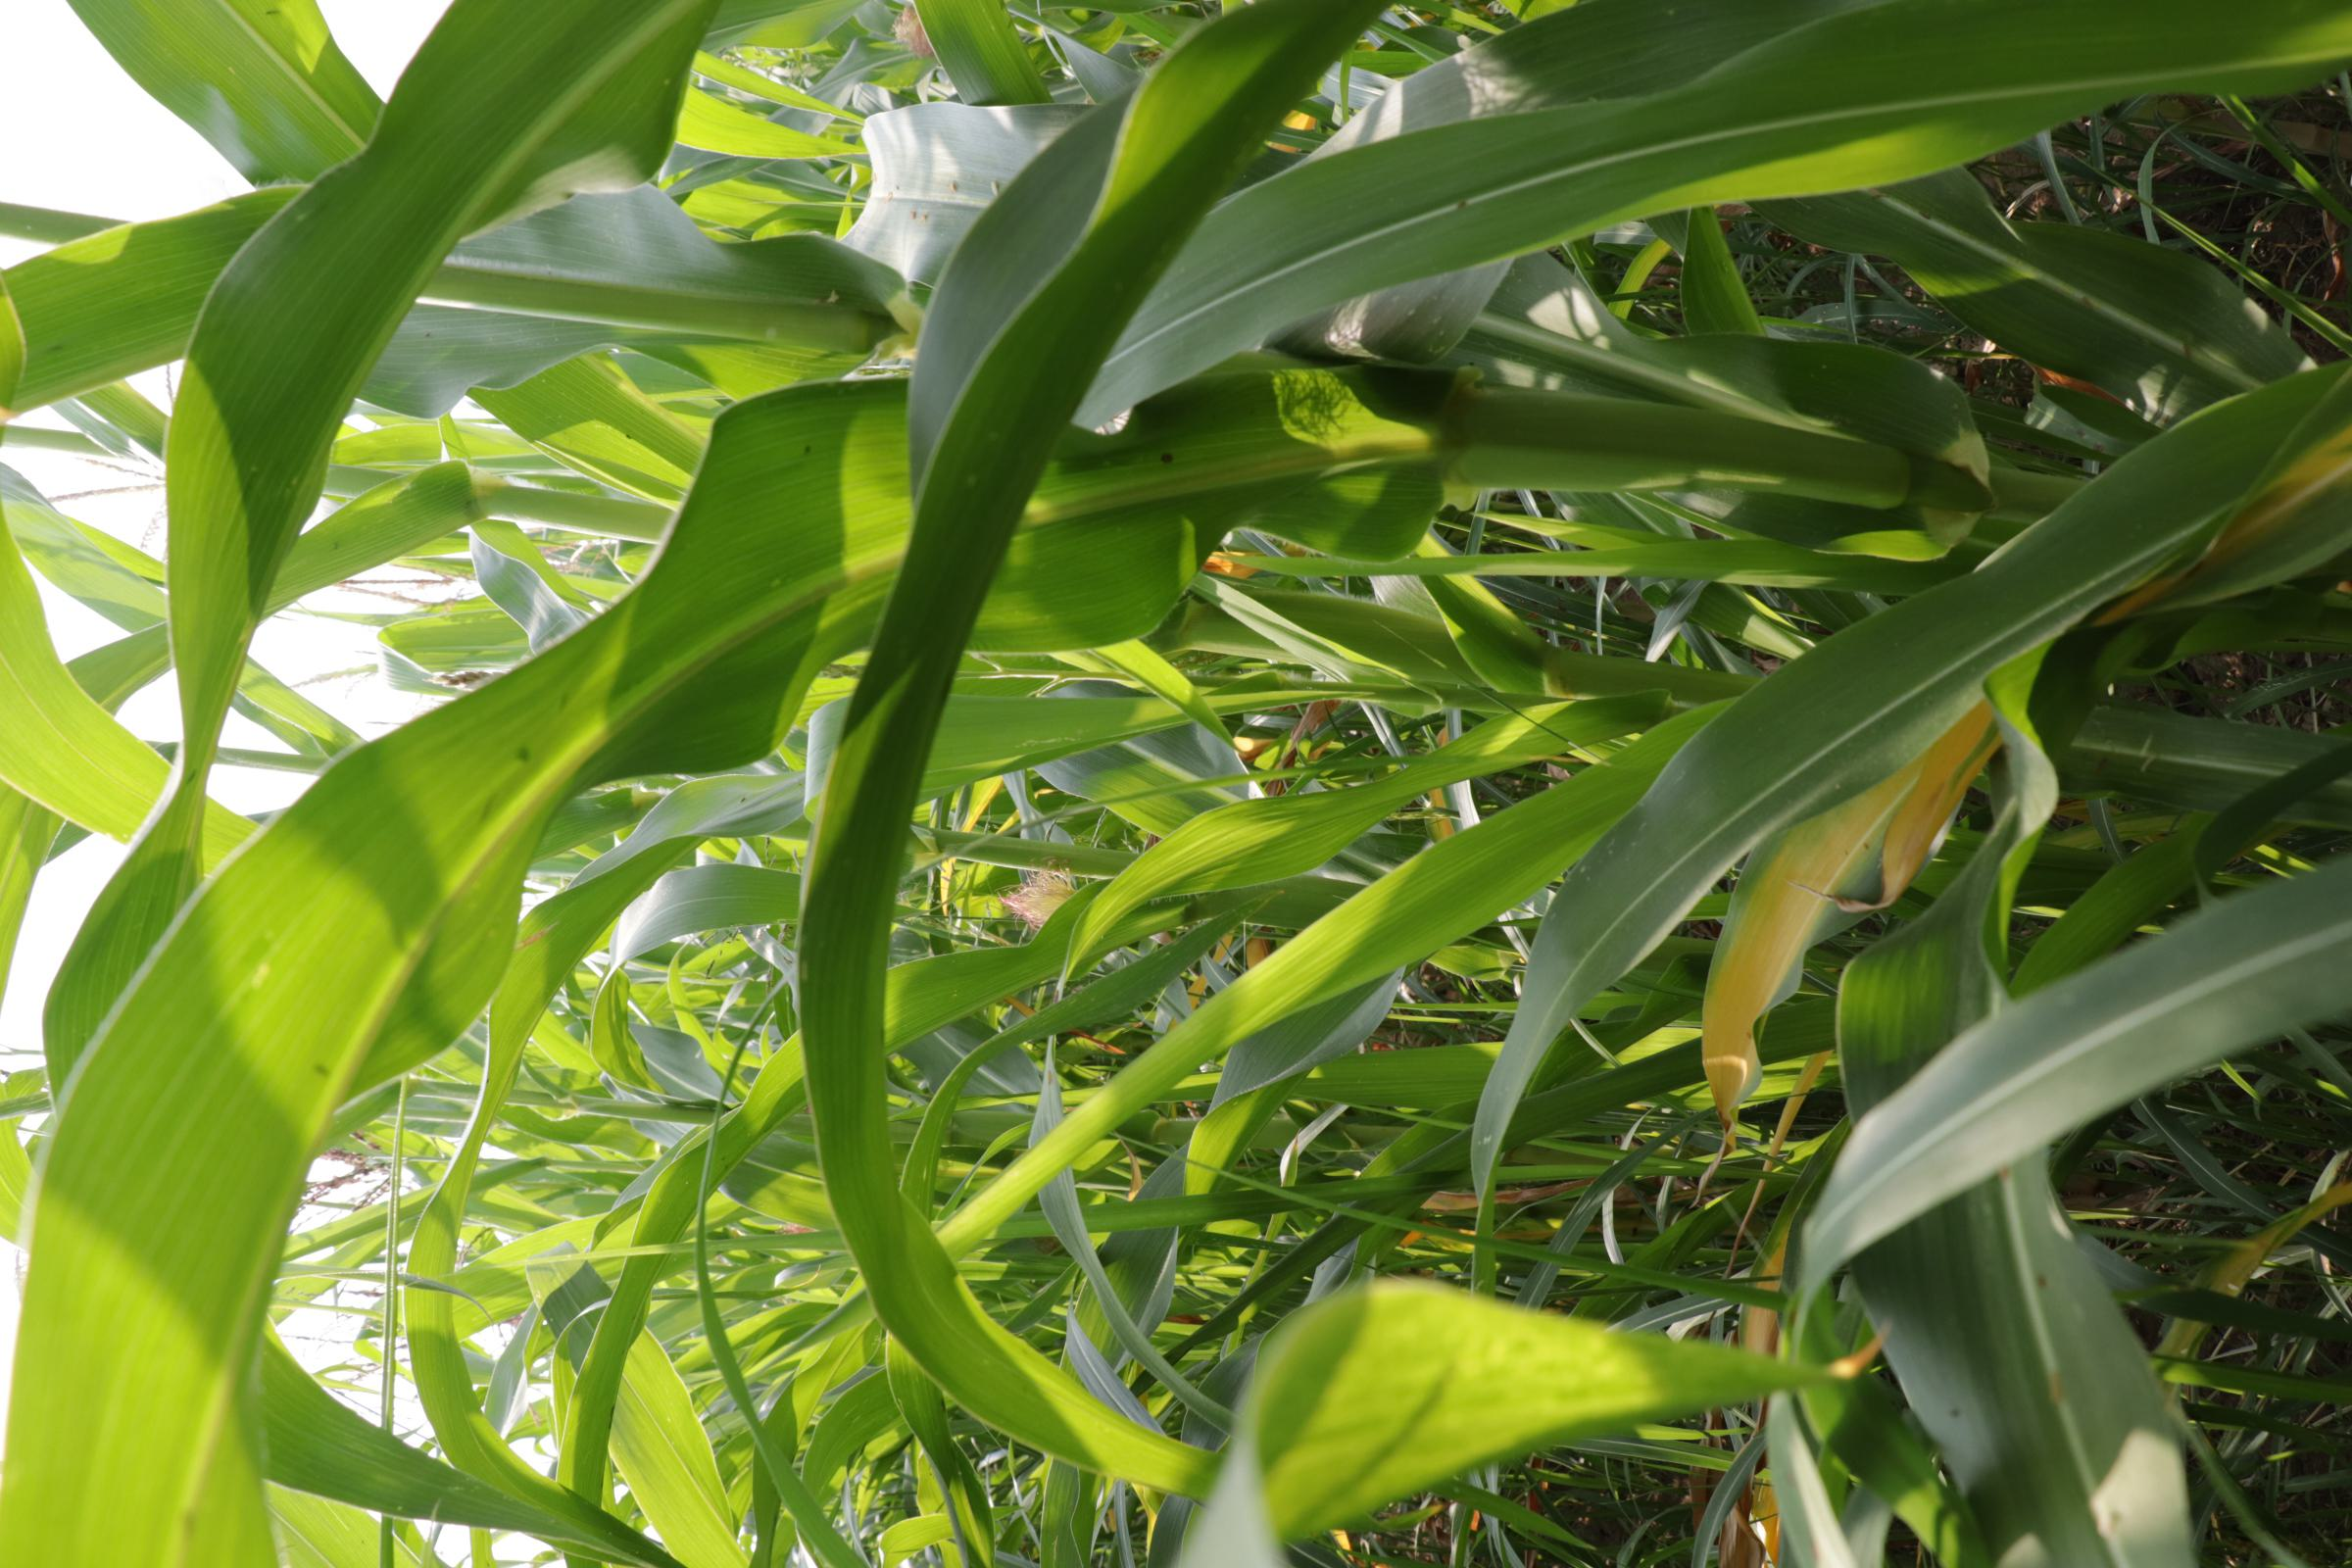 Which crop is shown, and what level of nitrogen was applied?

maize, full nitrogen fertilisation
